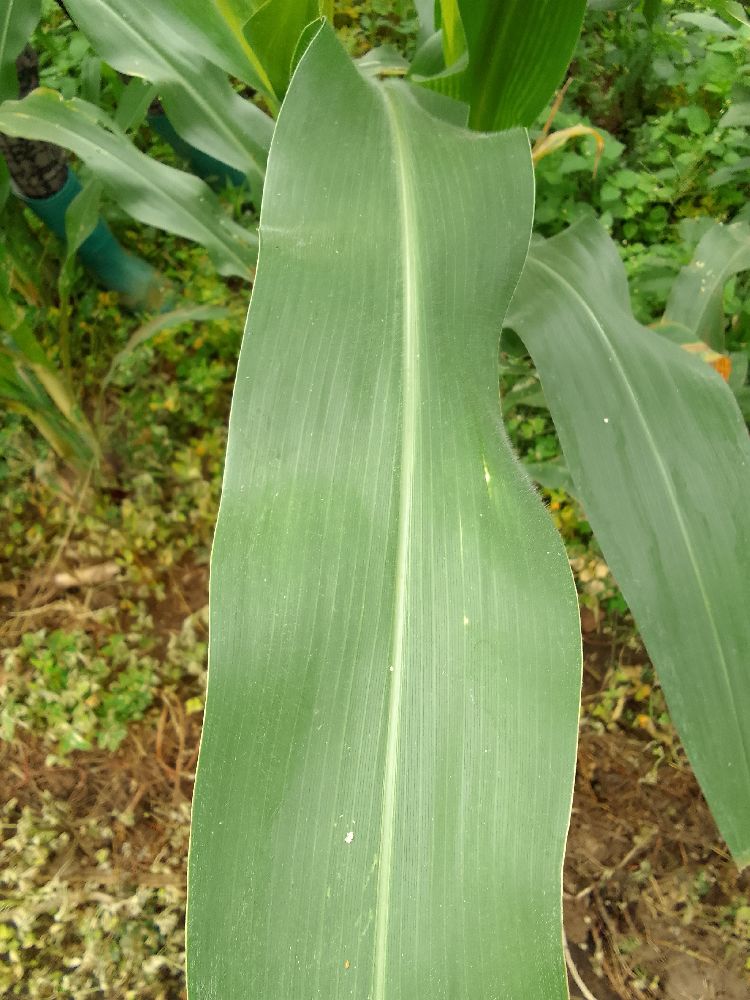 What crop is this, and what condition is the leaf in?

maize, healthy
